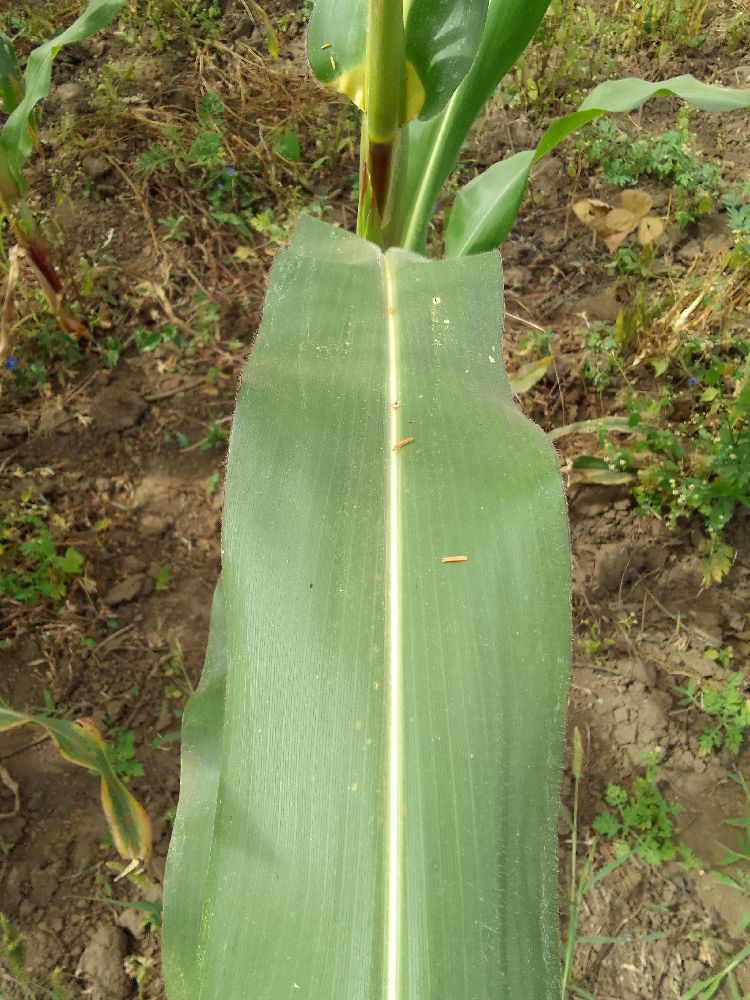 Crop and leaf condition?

maize, healthy
